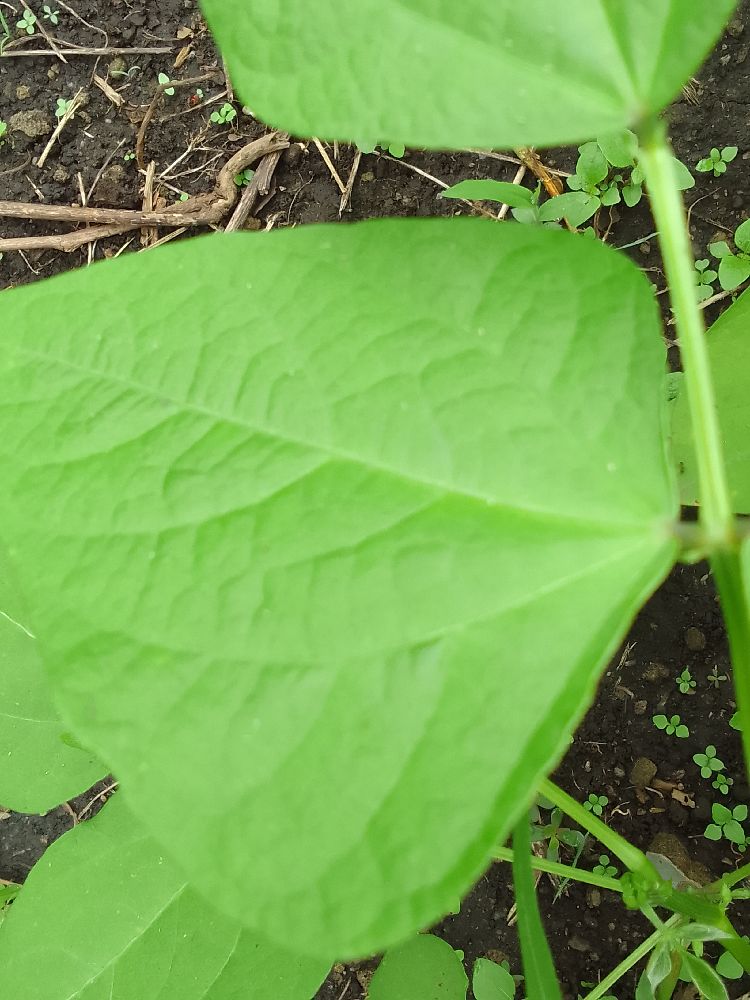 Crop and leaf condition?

common bean, healthy
